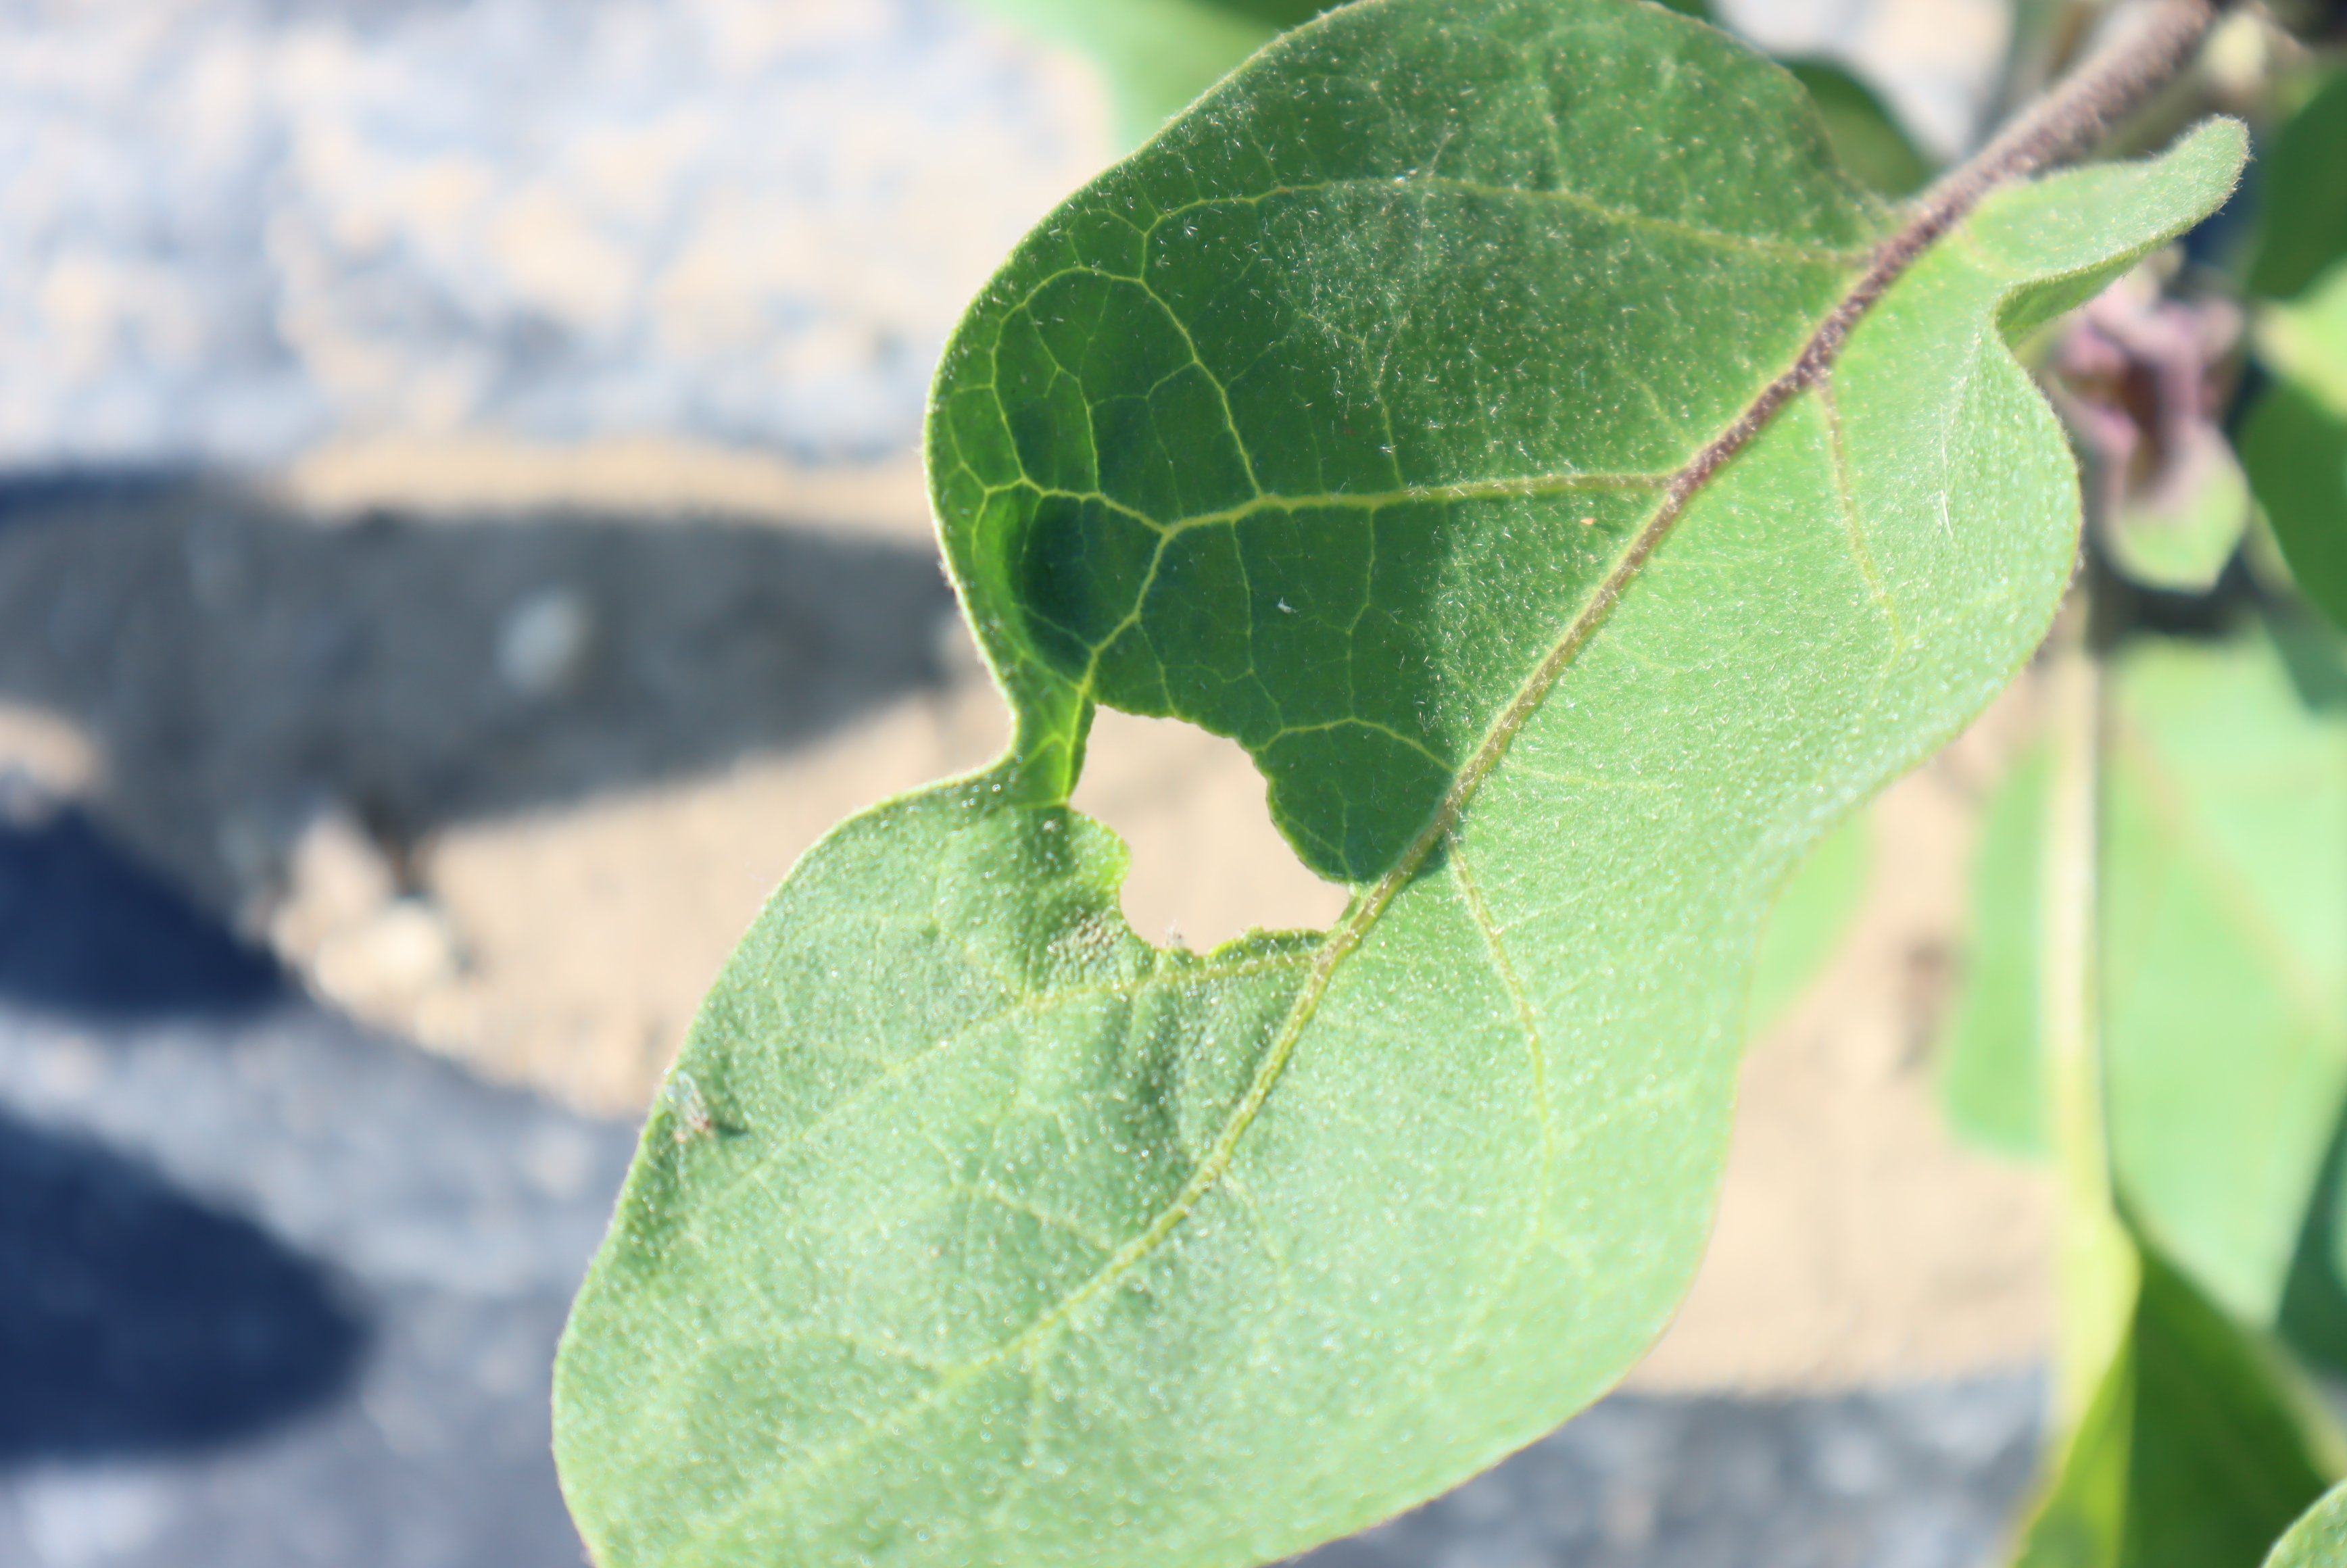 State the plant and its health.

aubergine, colorado potato beetle
